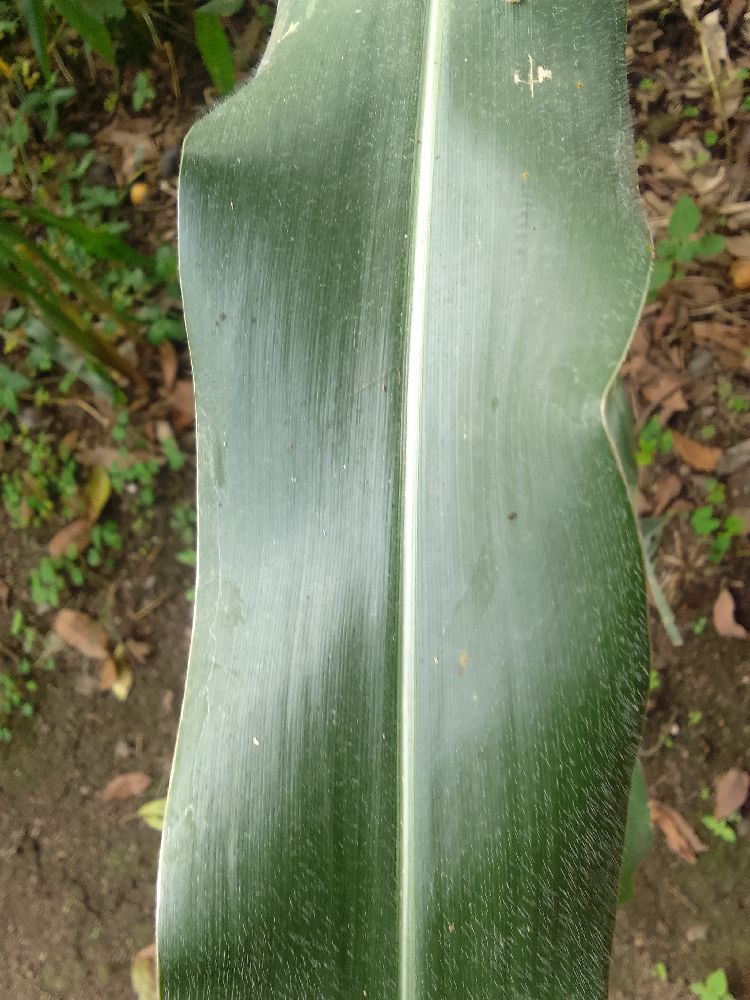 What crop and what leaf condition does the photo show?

maize, healthy
